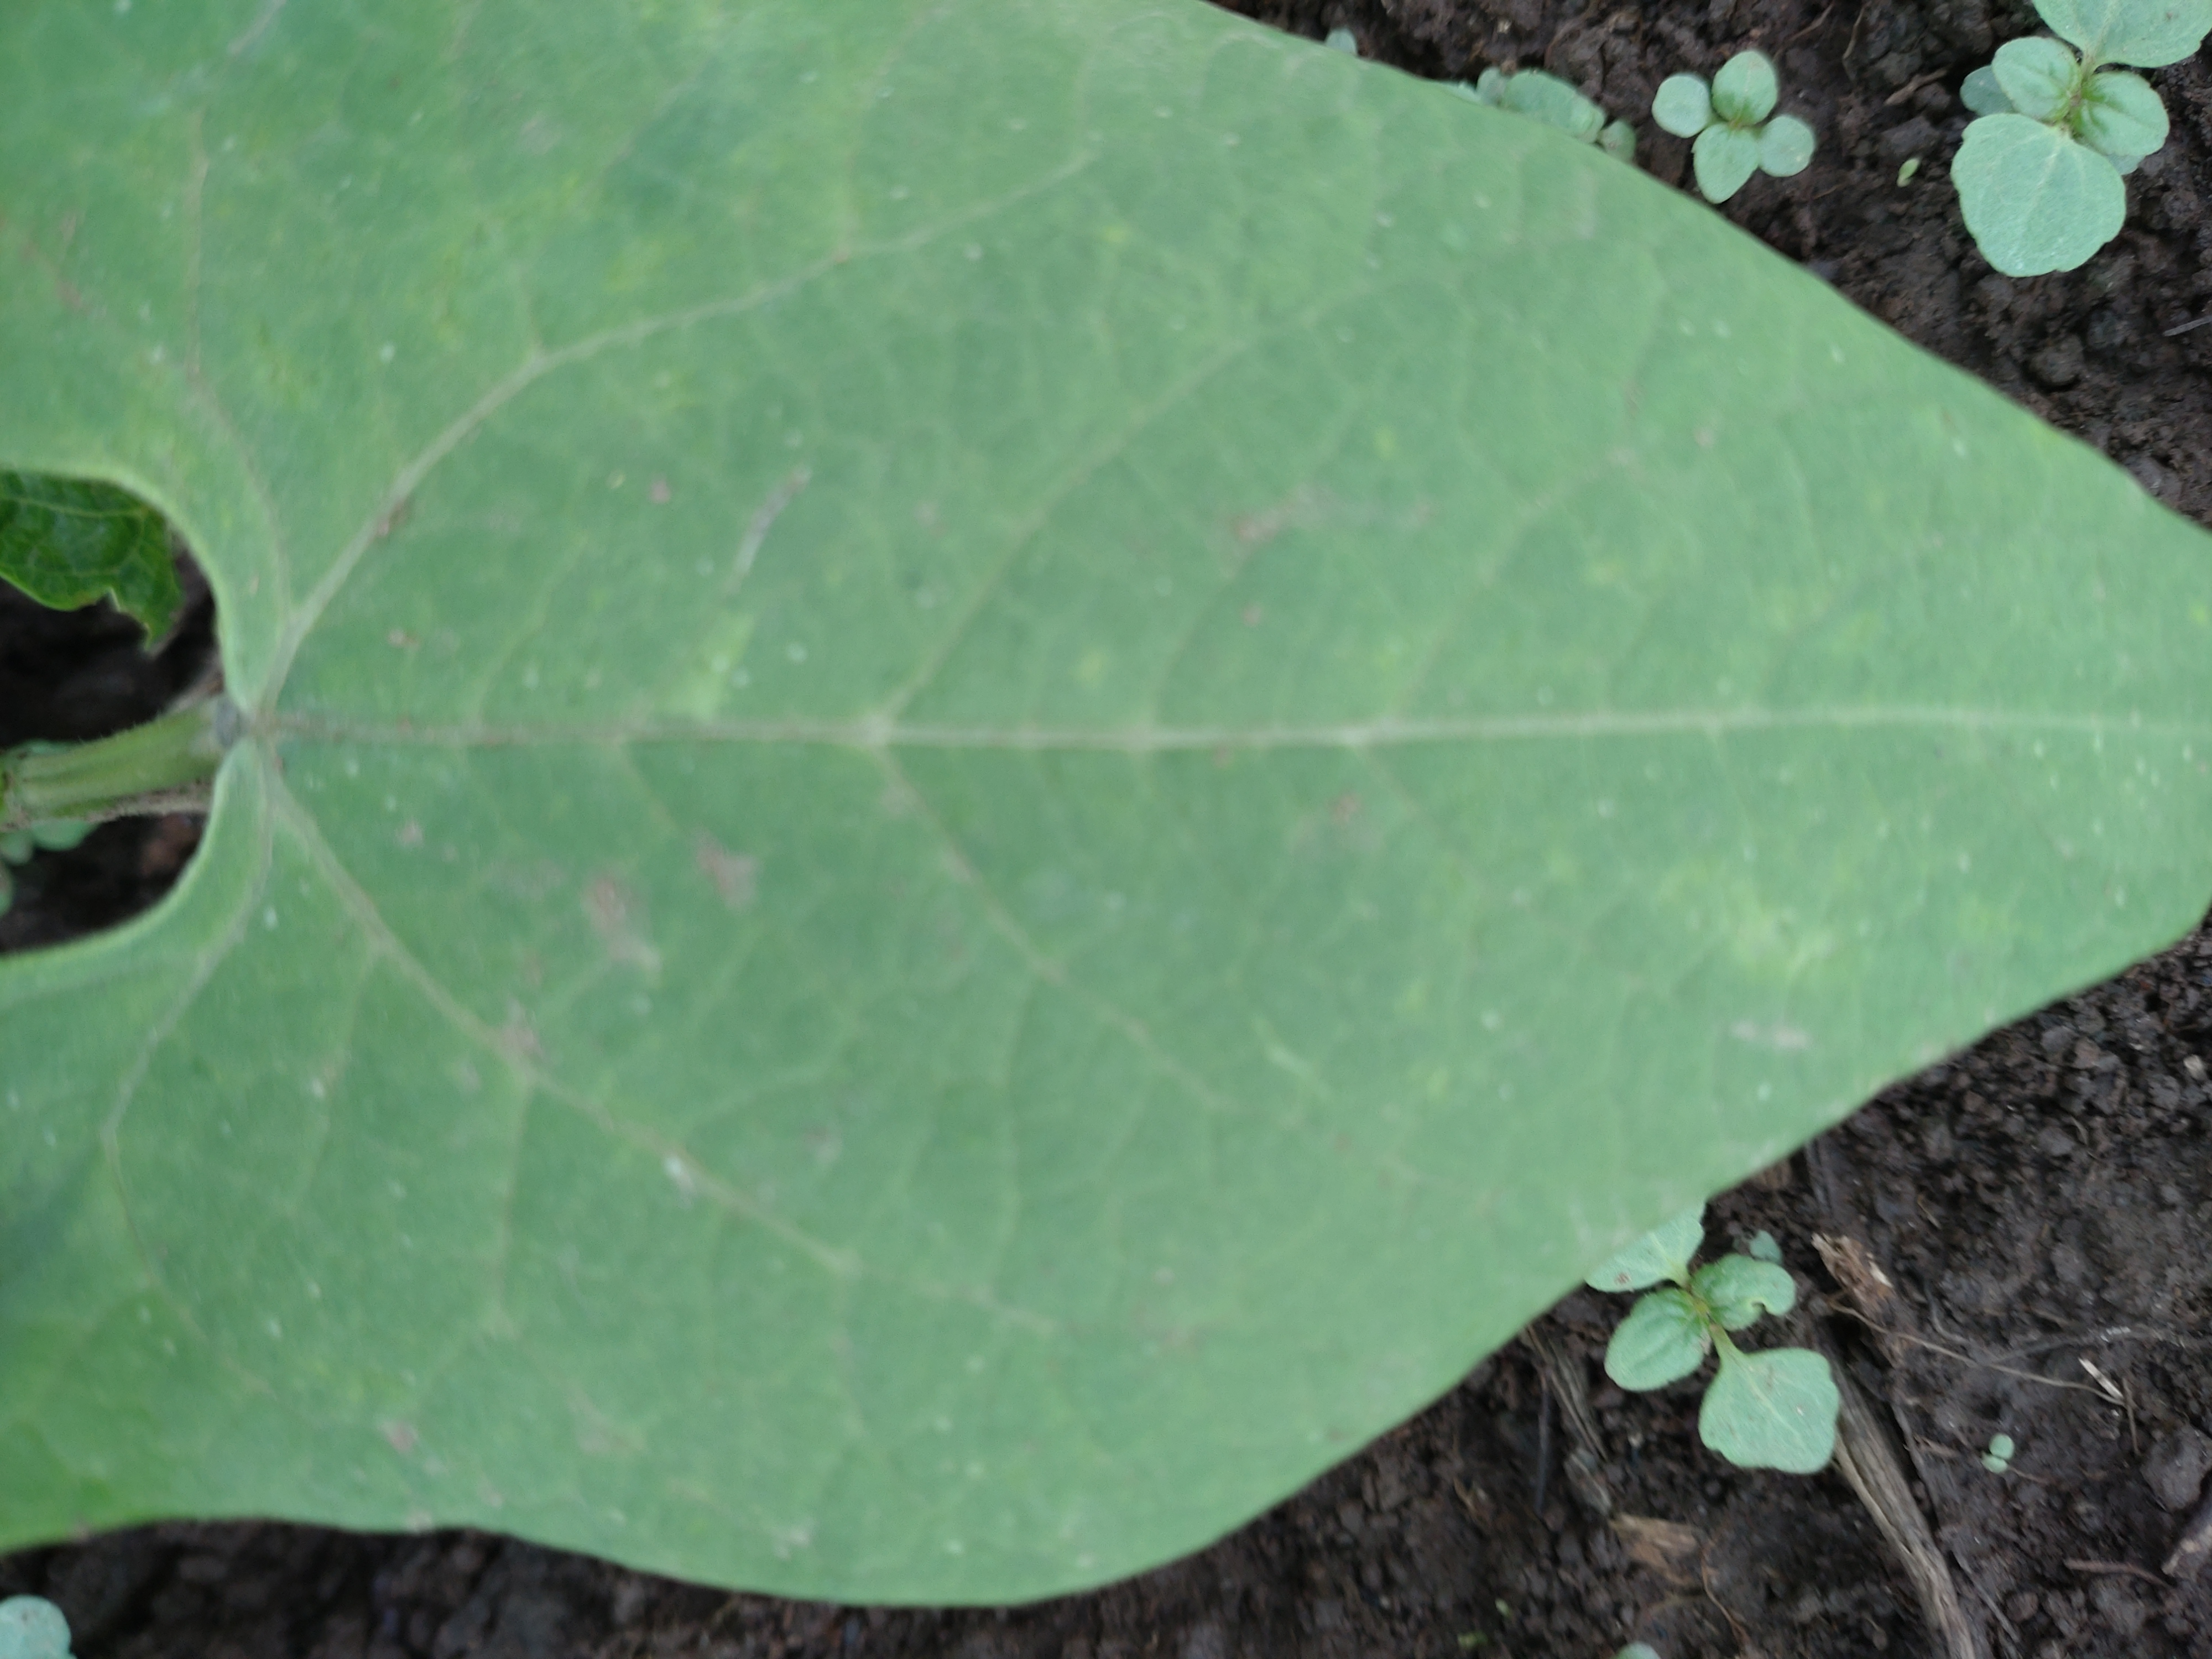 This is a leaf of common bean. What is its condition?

healthy
